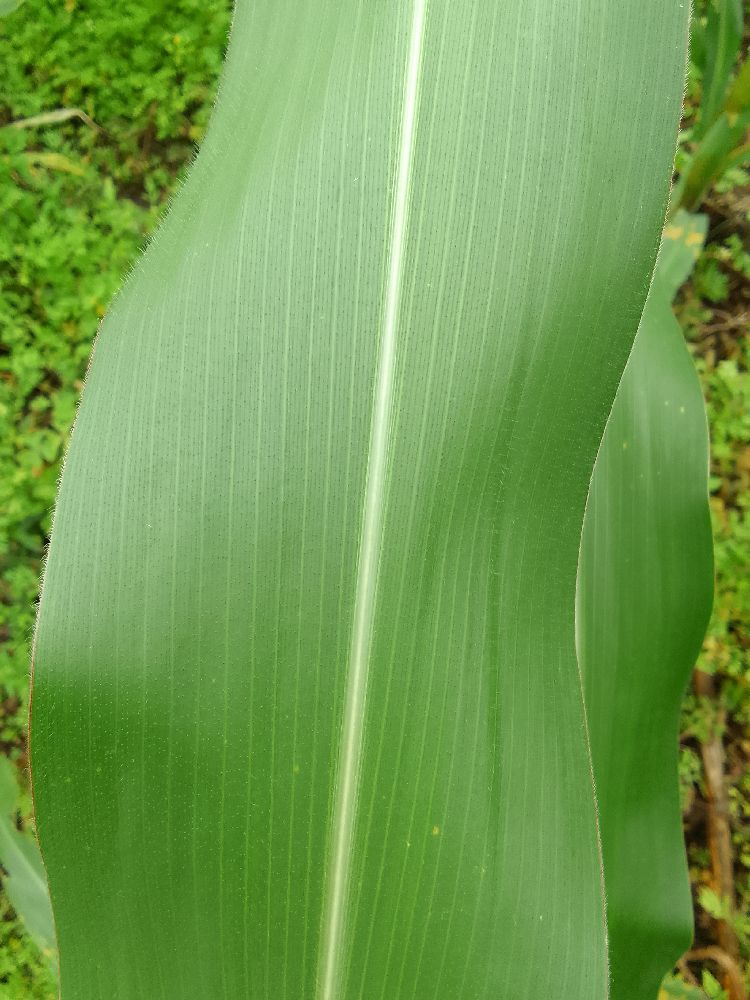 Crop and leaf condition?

maize, healthy
